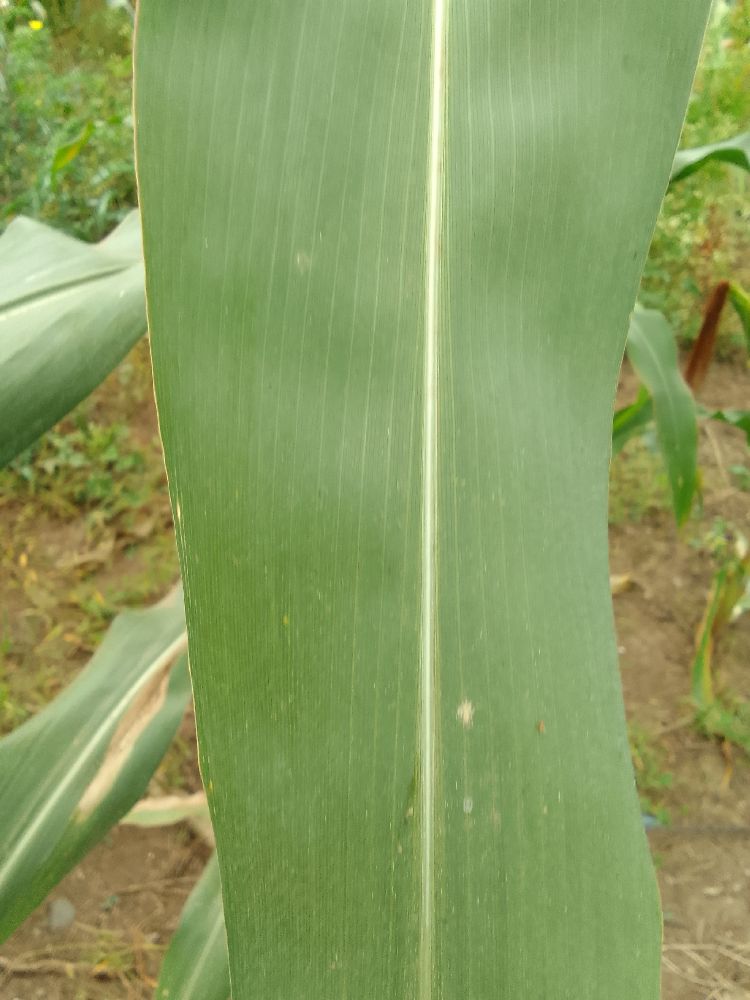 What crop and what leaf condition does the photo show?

maize, healthy
